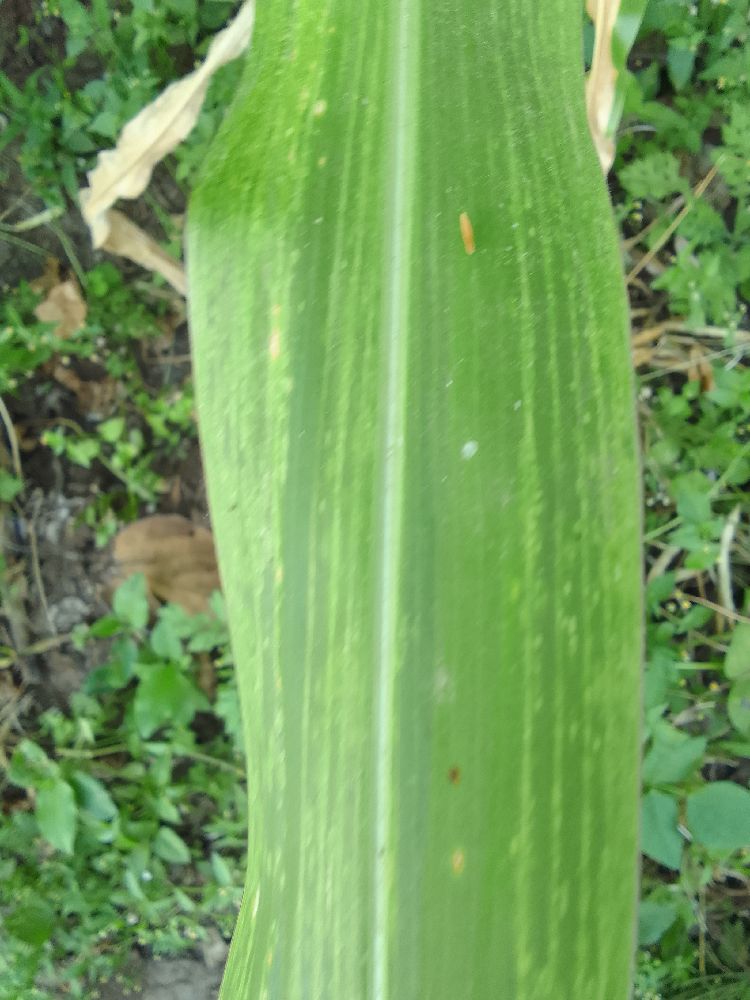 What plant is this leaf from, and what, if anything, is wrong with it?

maize, maize lethal necrosis
